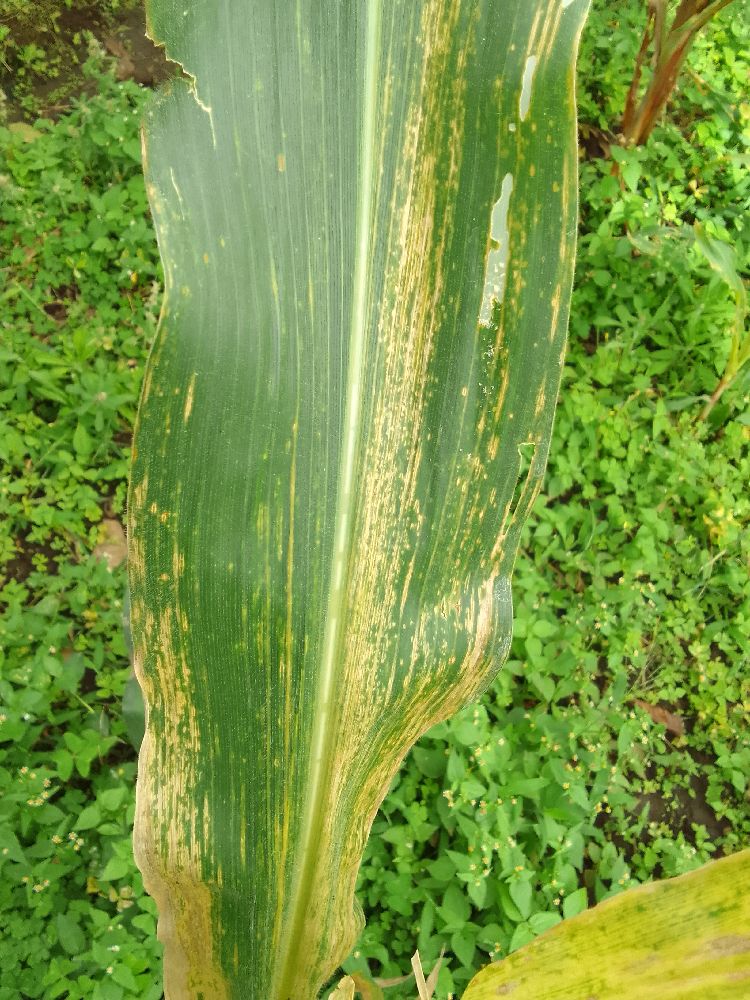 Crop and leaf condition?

maize, maize lethal necrosis
